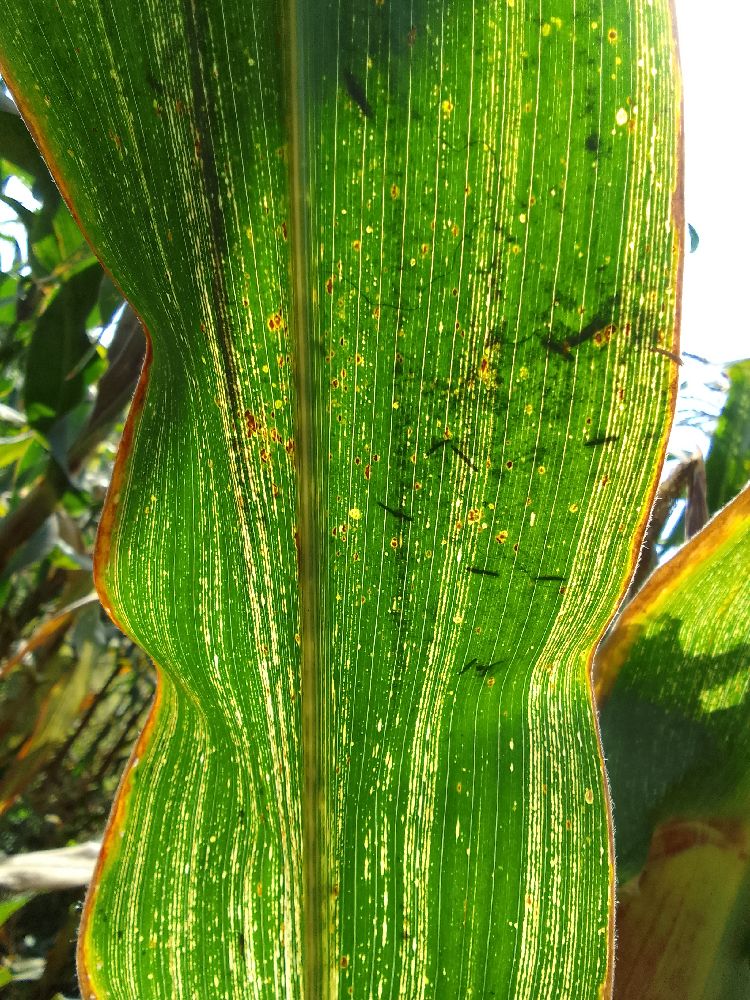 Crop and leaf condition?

maize, maize streak virus
